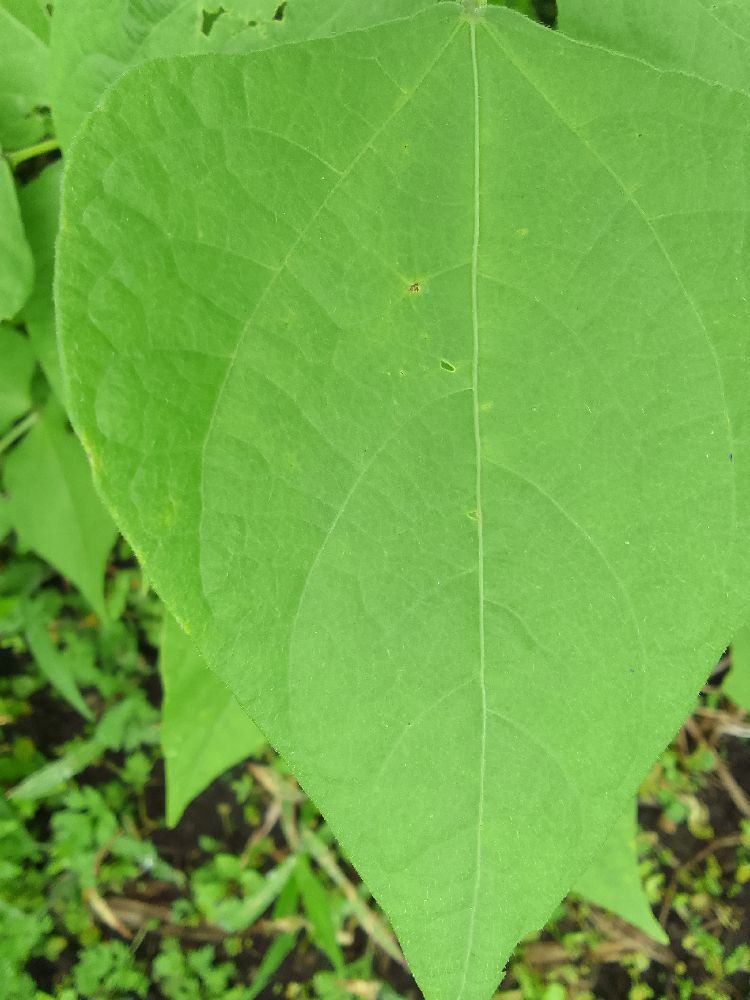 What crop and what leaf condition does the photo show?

common bean, healthy
